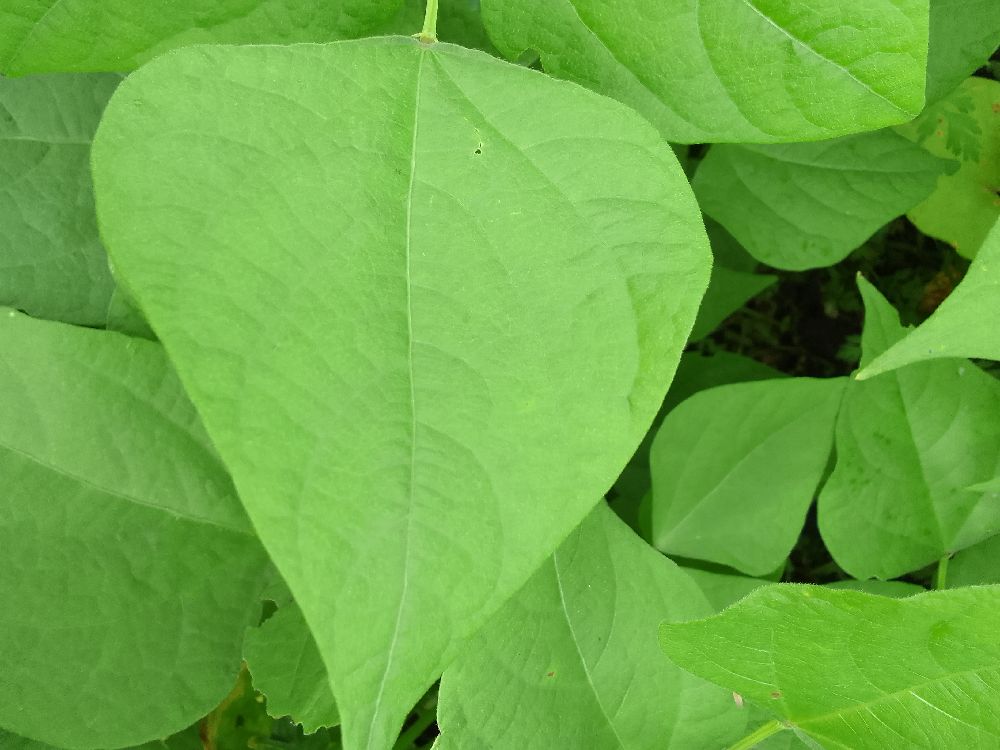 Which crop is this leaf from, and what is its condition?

common bean, healthy
